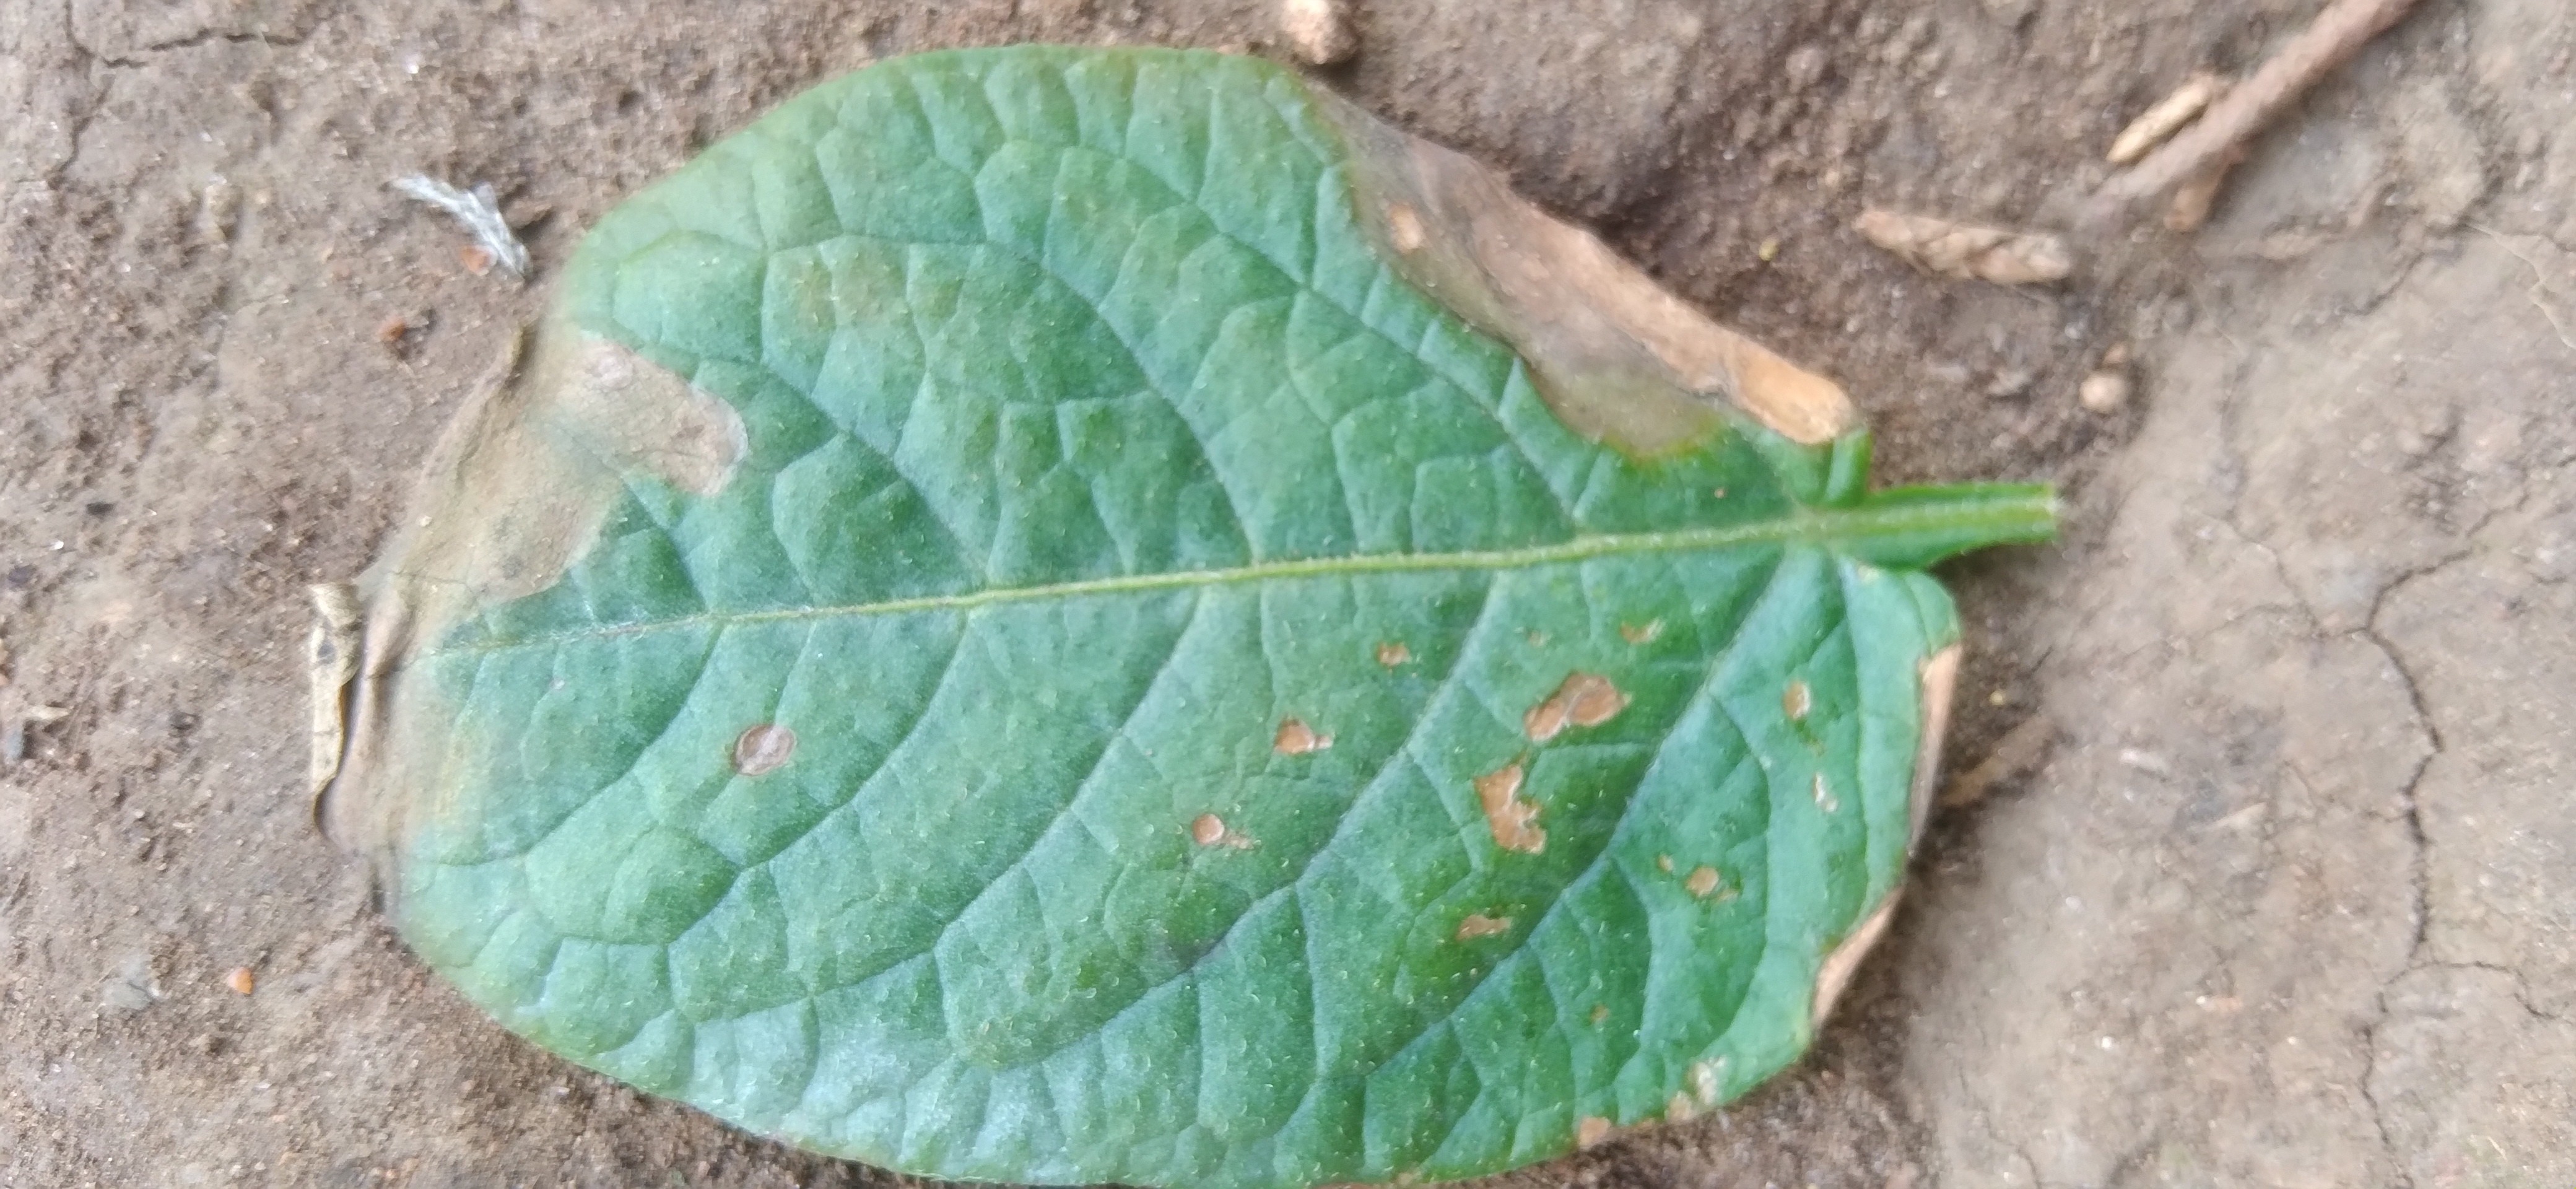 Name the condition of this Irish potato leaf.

early blight
